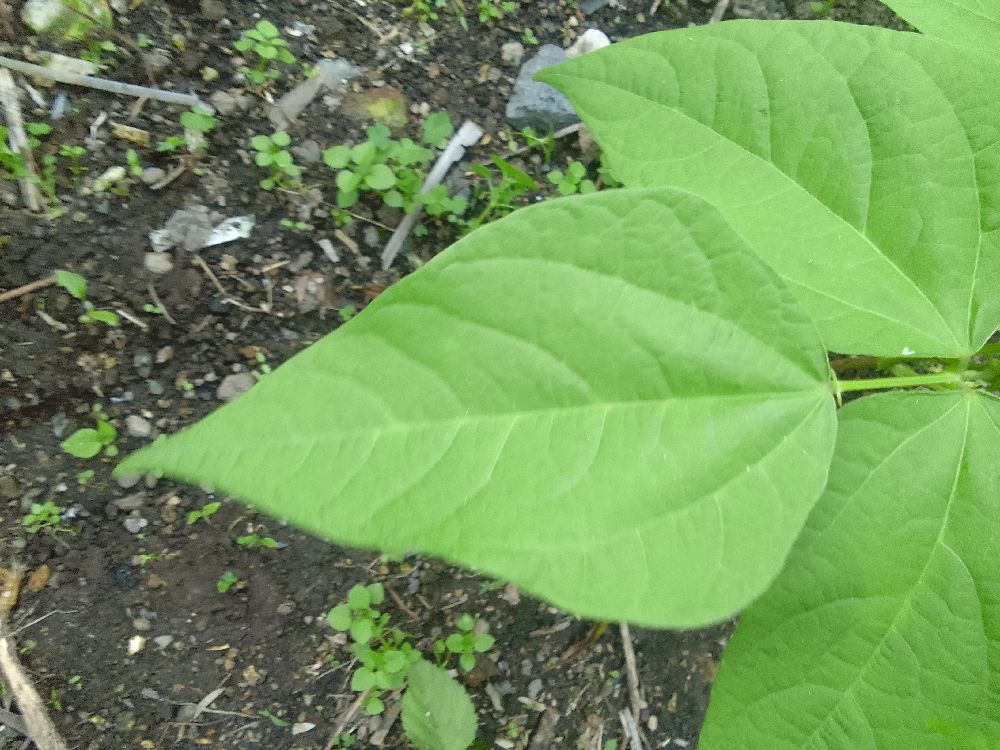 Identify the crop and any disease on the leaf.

common bean, healthy
